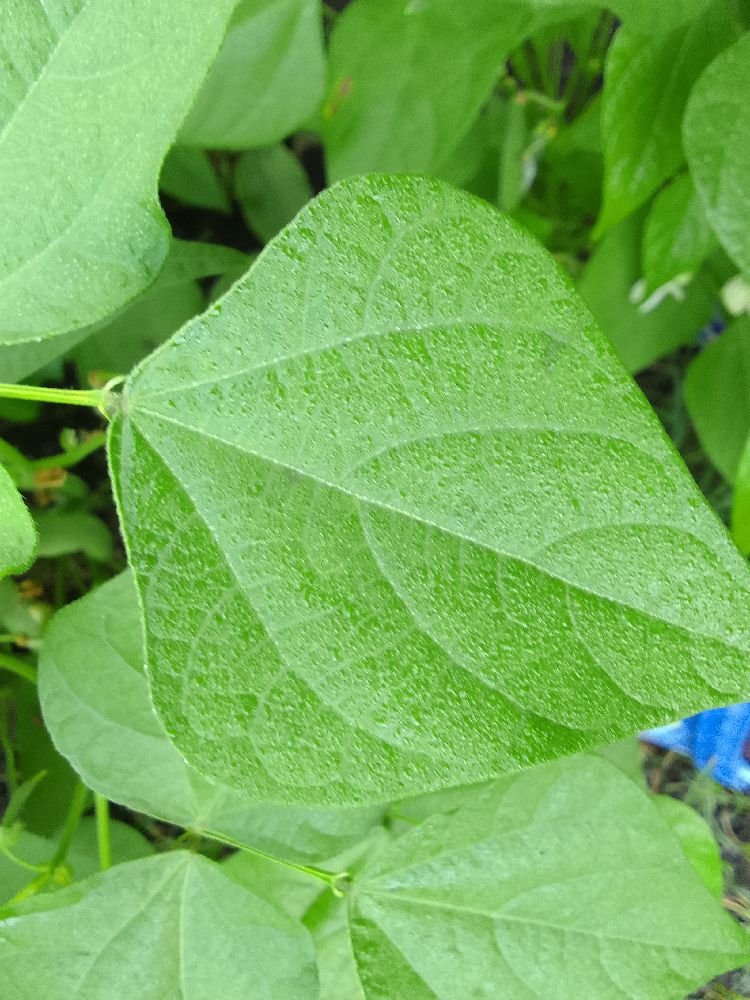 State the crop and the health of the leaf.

common bean, healthy
